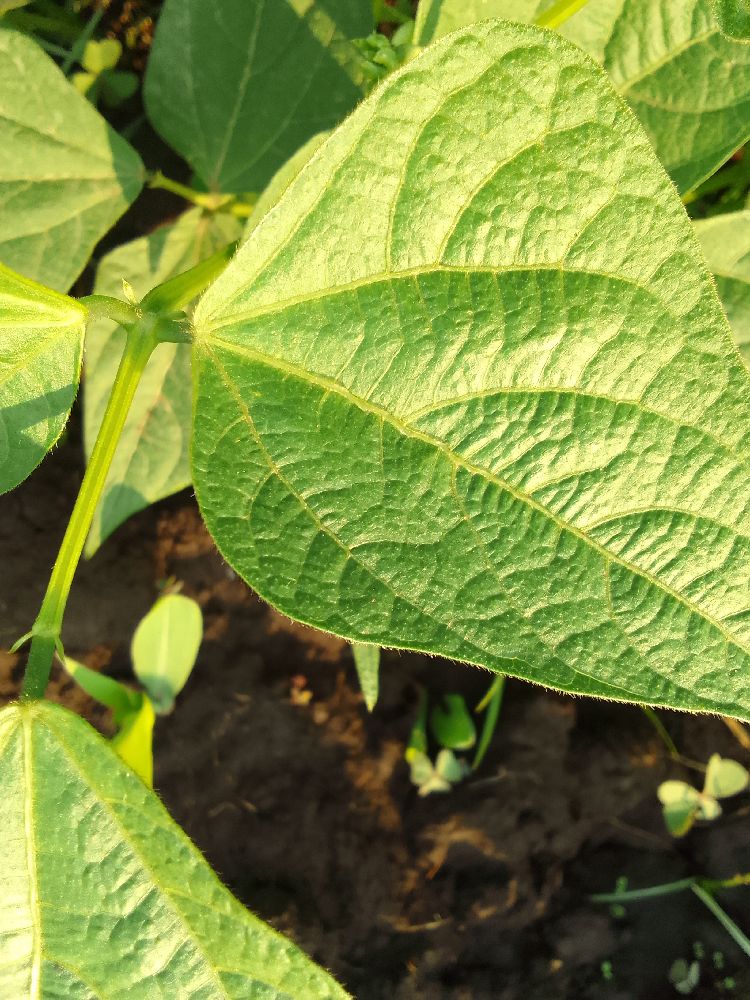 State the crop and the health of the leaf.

common bean, healthy
